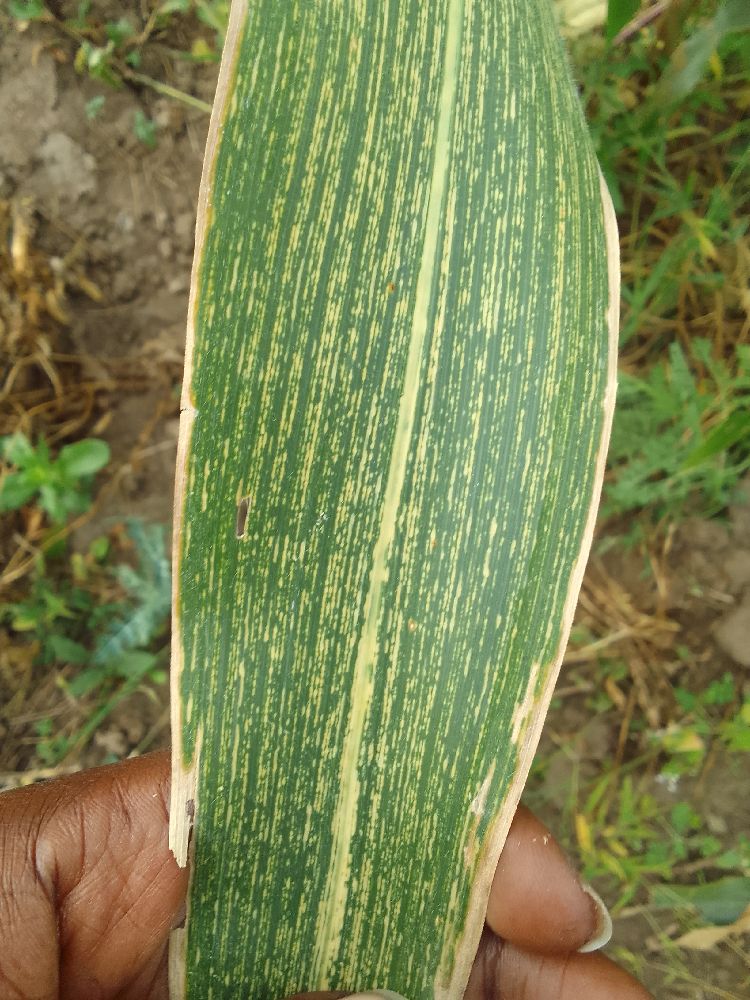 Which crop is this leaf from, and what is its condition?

maize, maize streak virus
